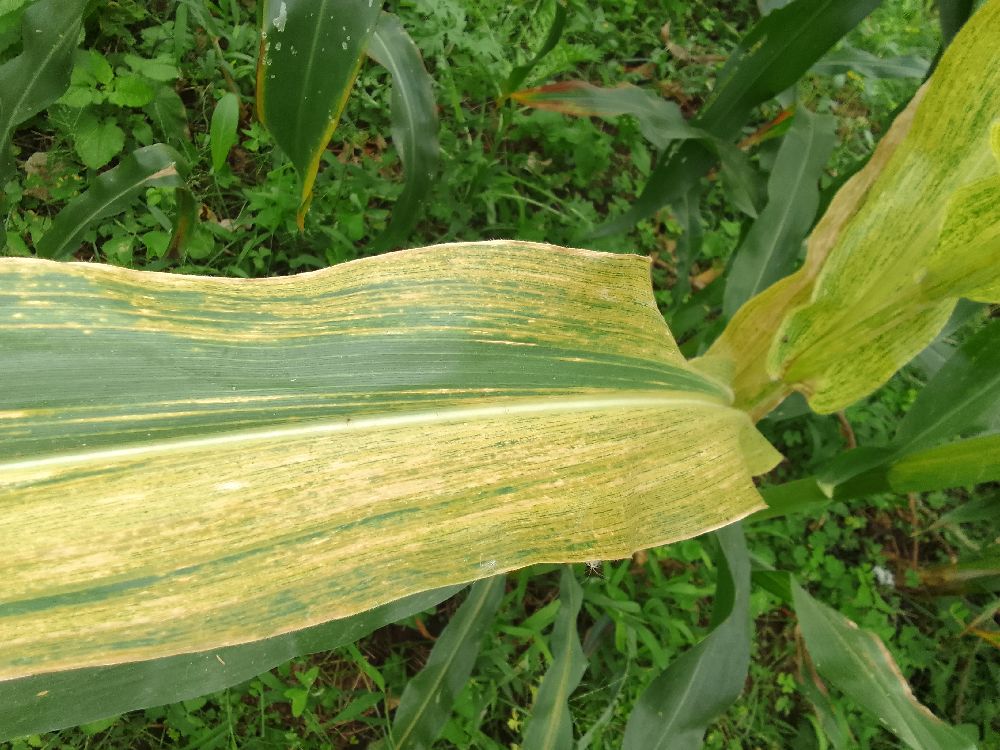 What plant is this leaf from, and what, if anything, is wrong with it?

maize, maize lethal necrosis
